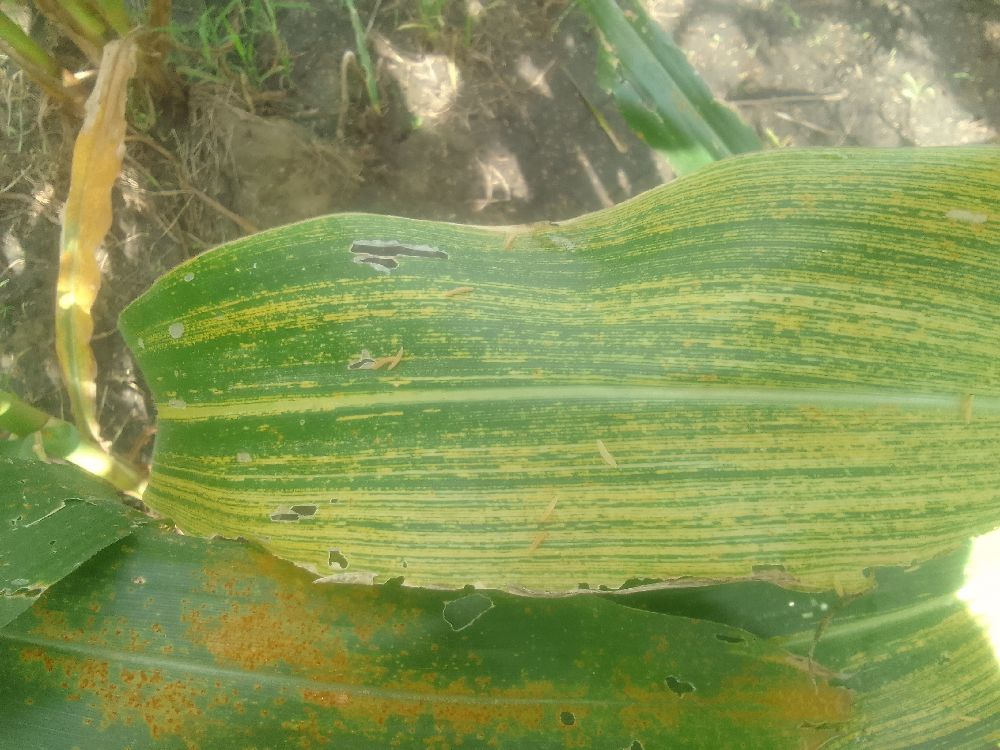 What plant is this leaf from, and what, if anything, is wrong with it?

maize, maize streak virus
